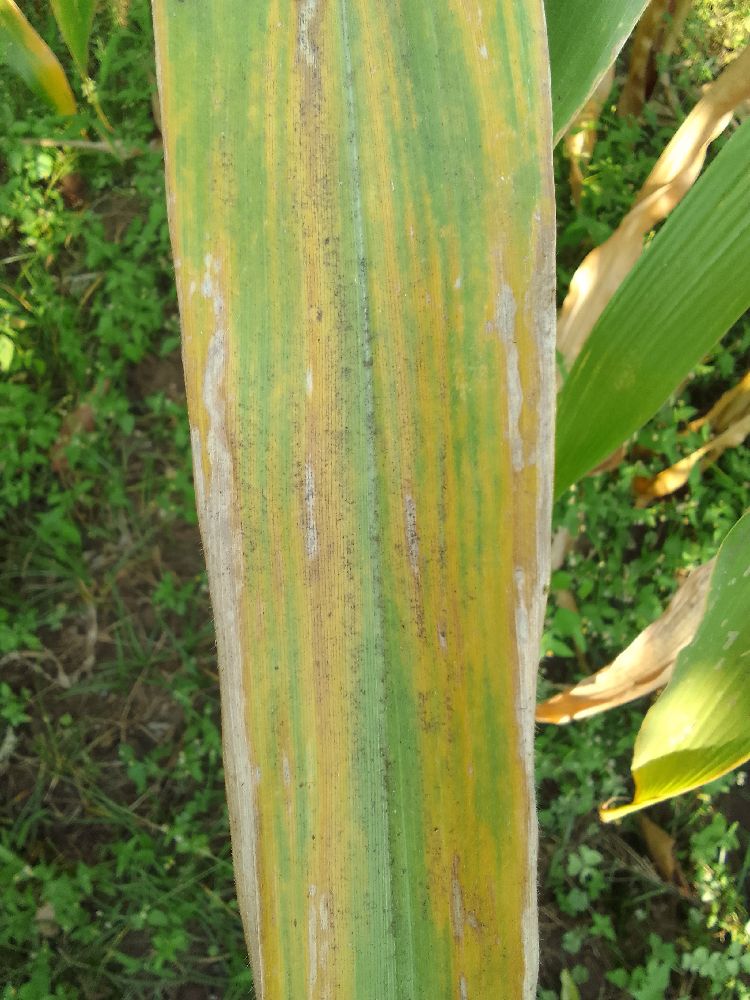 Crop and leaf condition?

maize, maize lethal necrosis
